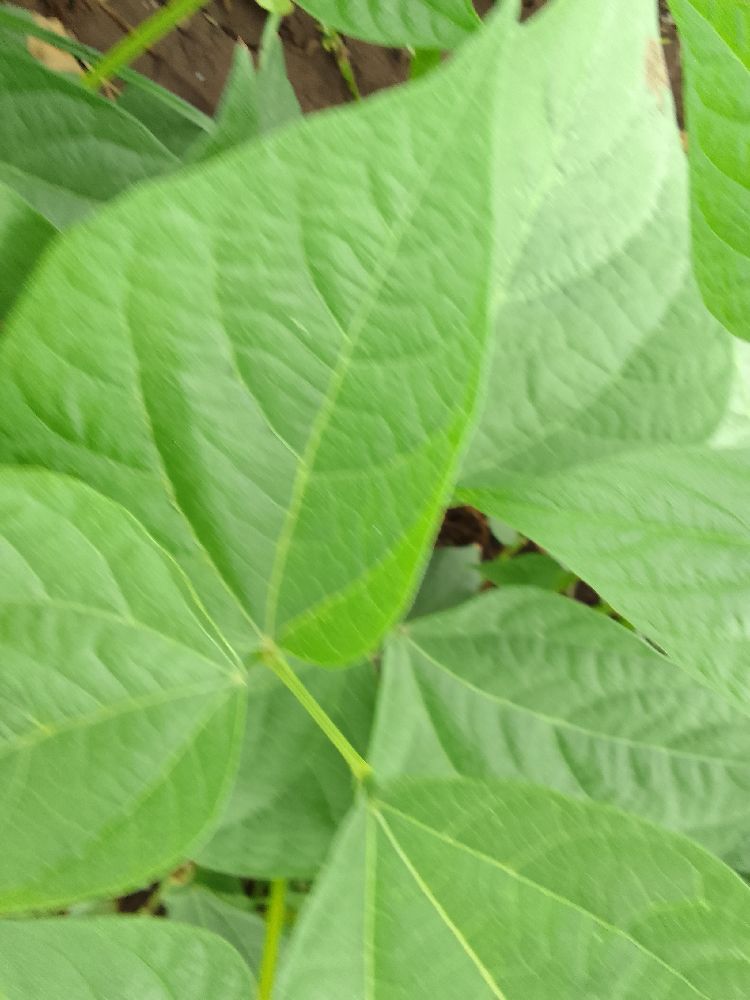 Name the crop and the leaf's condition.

common bean, healthy
